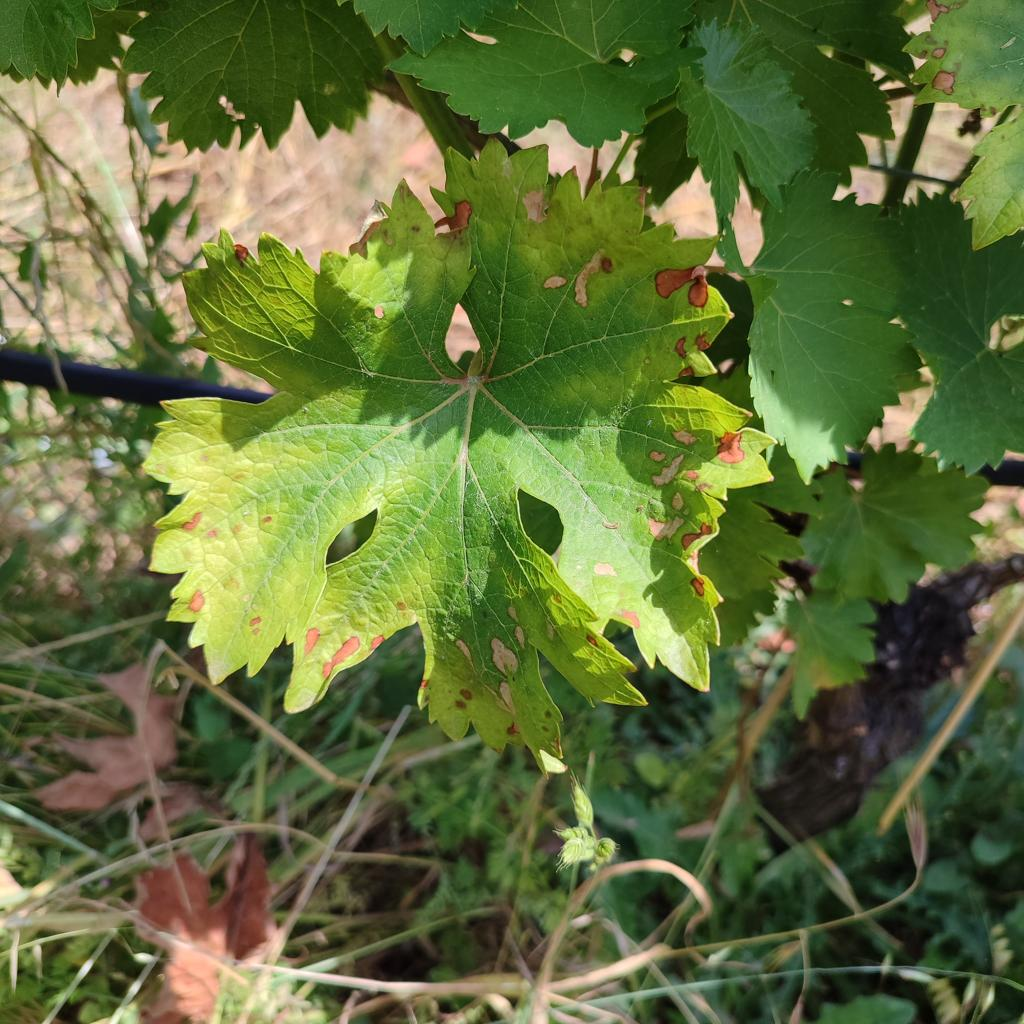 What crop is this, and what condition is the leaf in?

grapevine, esca complex
